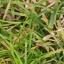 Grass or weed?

grass
